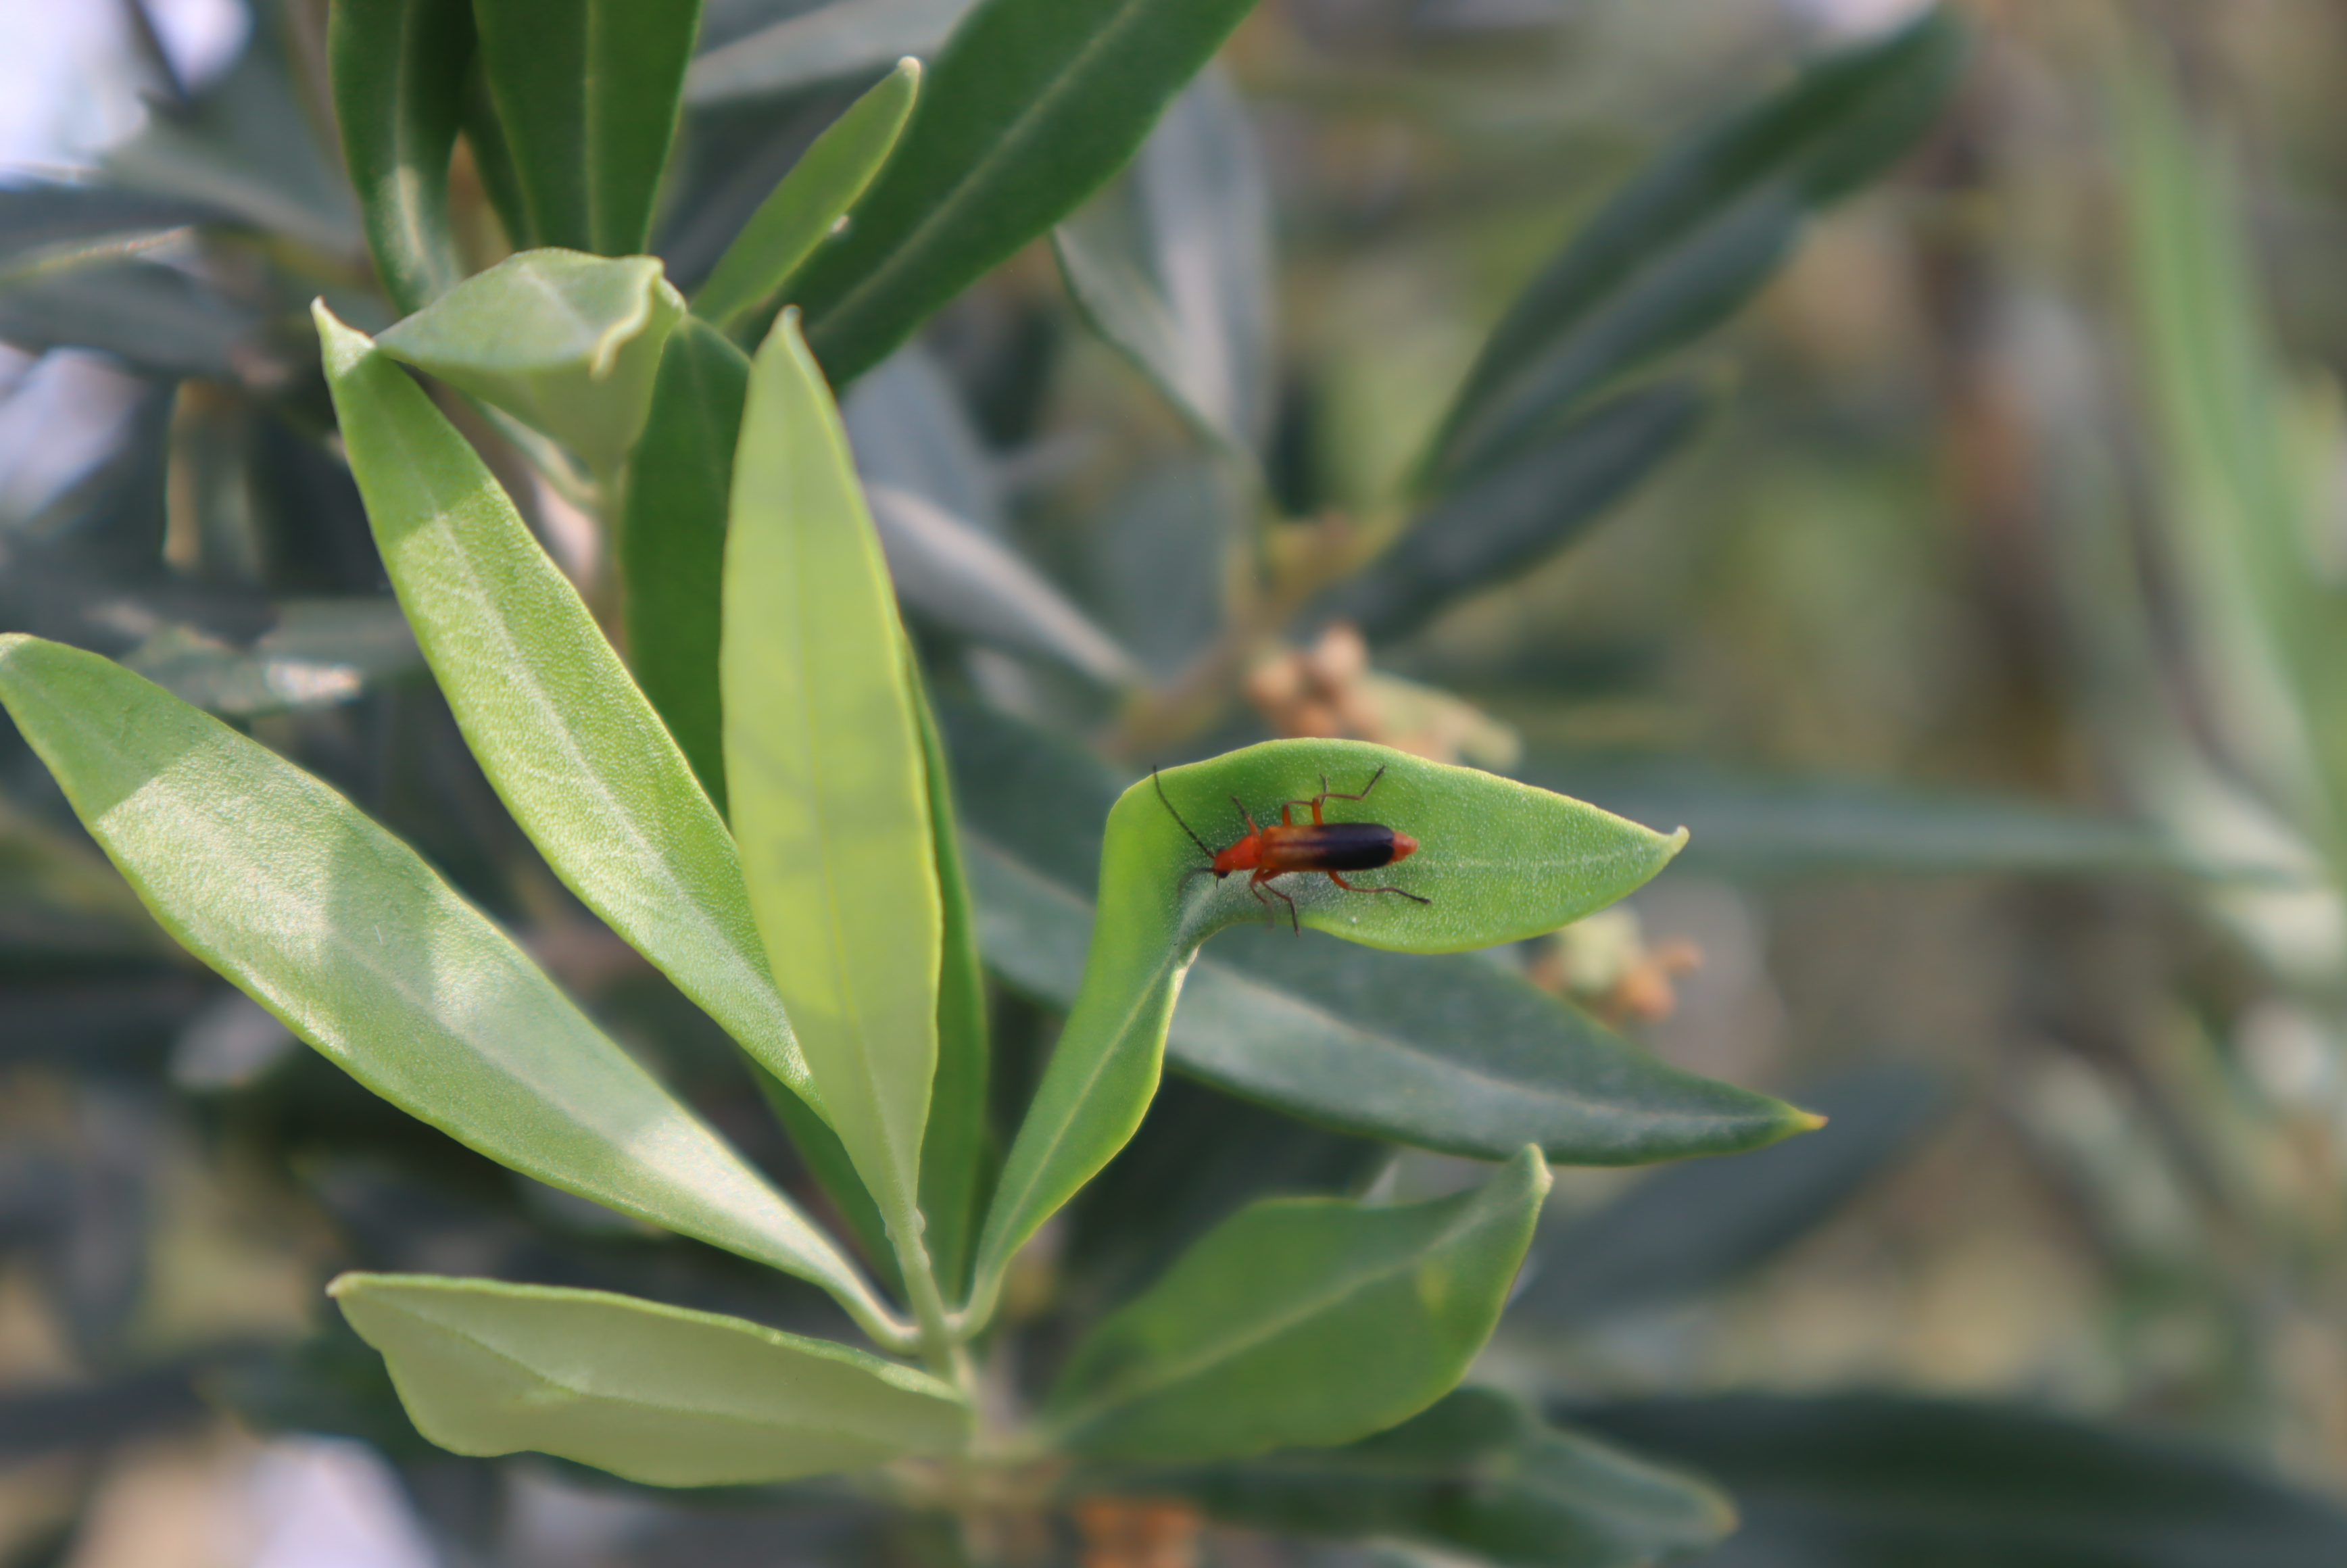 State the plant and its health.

olive, soldier beetle
